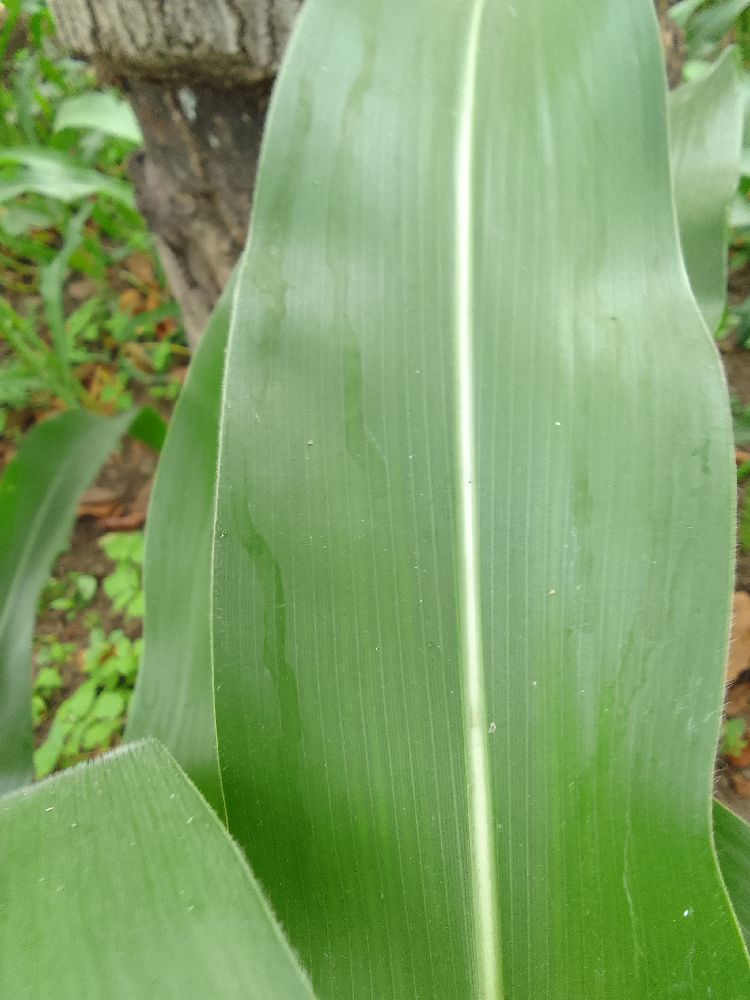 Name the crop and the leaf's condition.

maize, healthy
